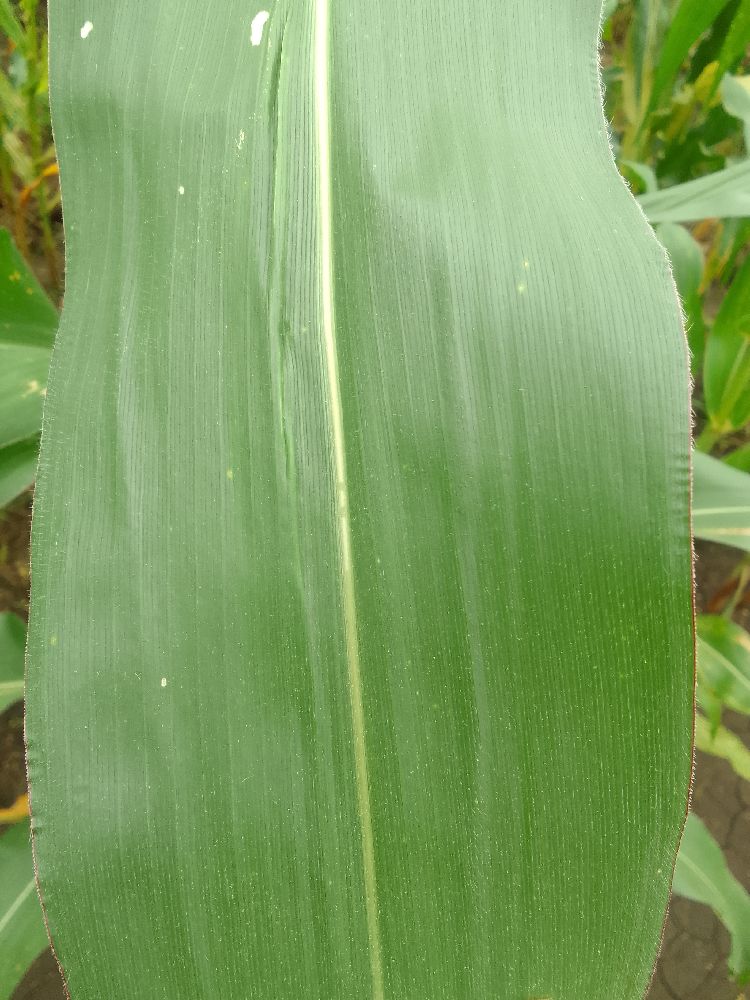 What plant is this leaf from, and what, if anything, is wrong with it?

maize, healthy
